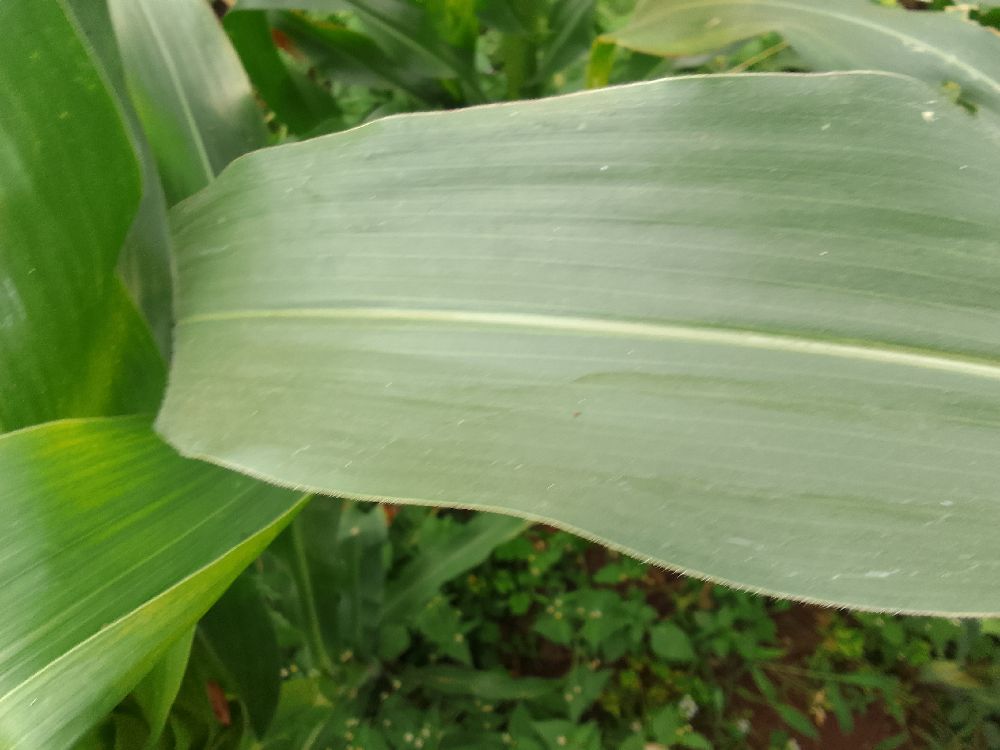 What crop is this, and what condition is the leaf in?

maize, healthy
